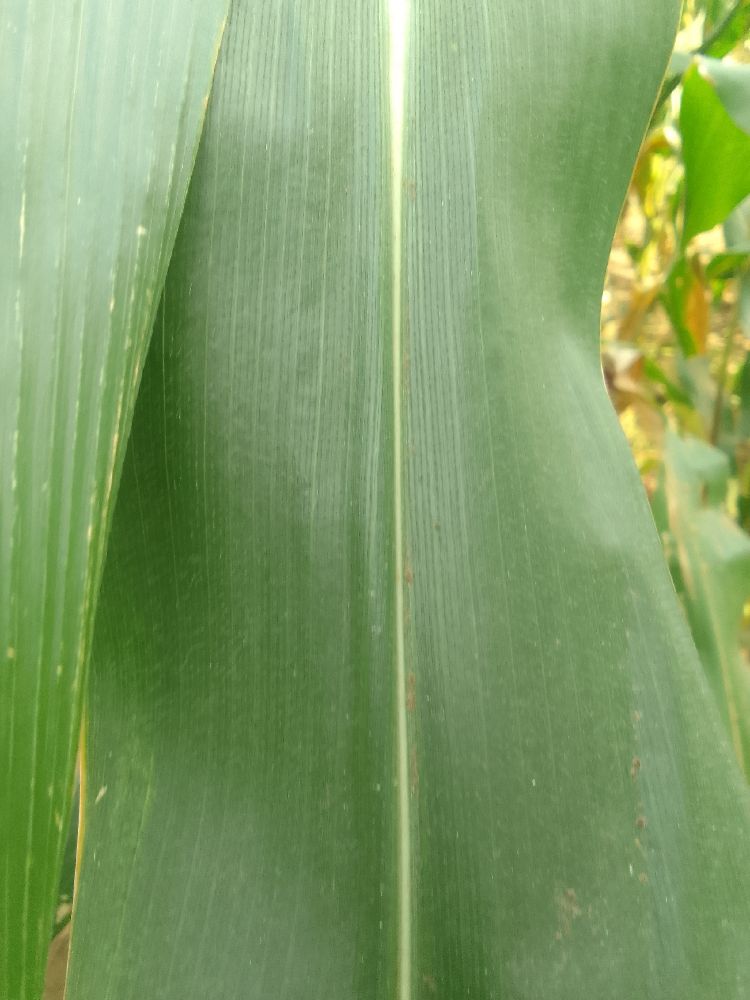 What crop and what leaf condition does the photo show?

maize, healthy
